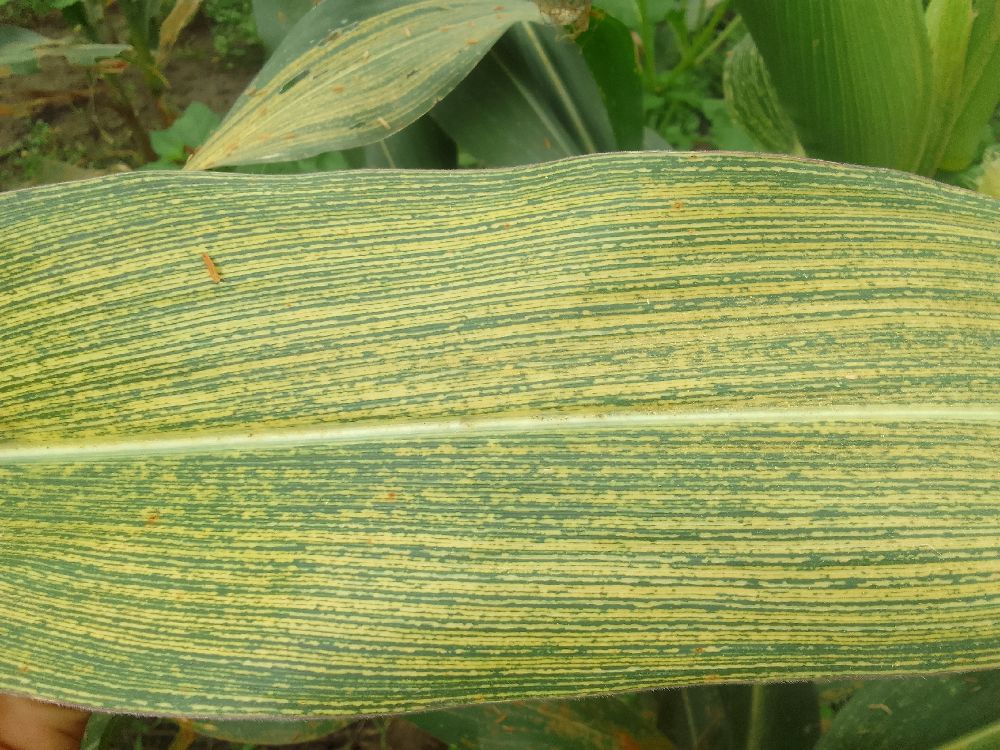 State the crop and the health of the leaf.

maize, maize streak virus
